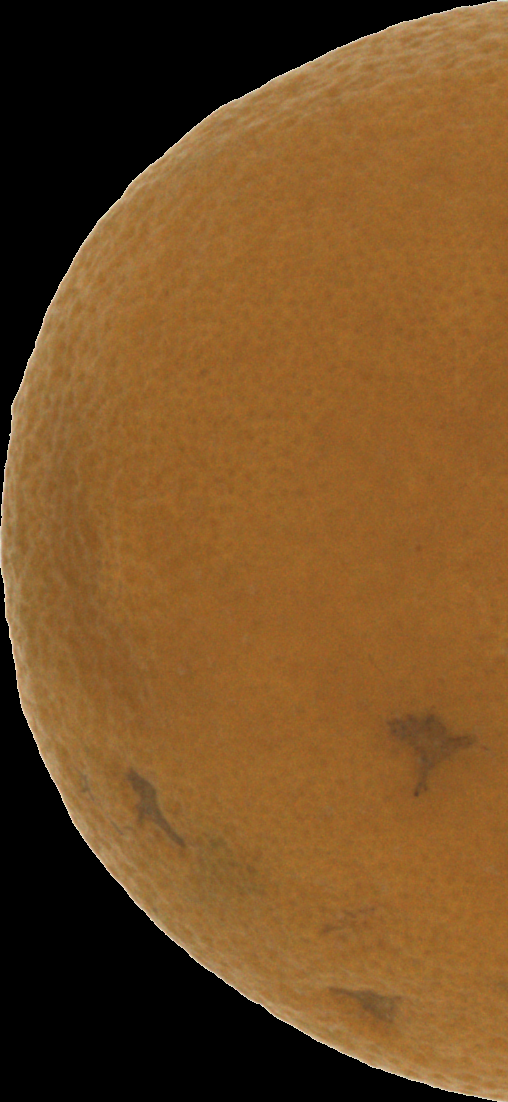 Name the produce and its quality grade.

orange, bad
